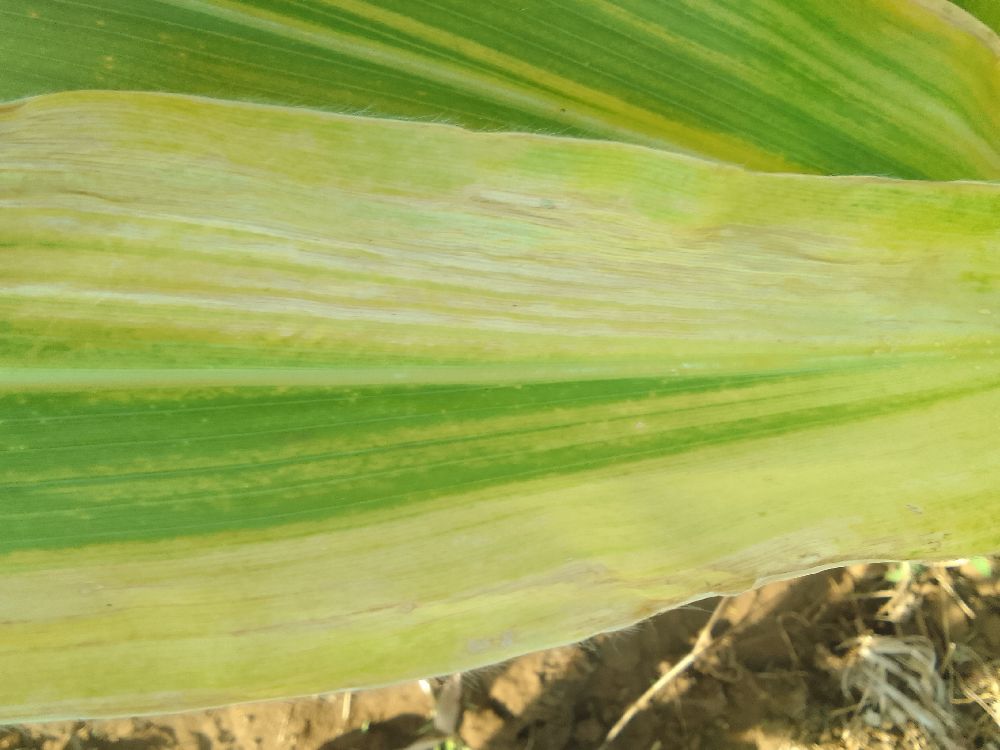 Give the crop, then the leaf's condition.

maize, maize lethal necrosis
